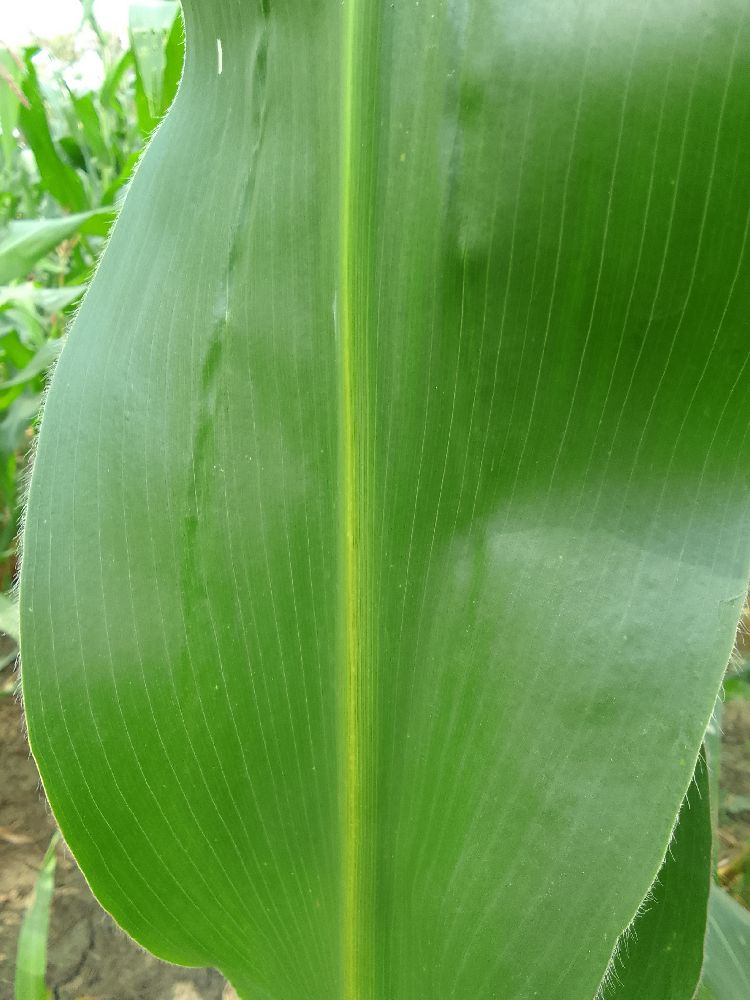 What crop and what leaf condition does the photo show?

maize, healthy
